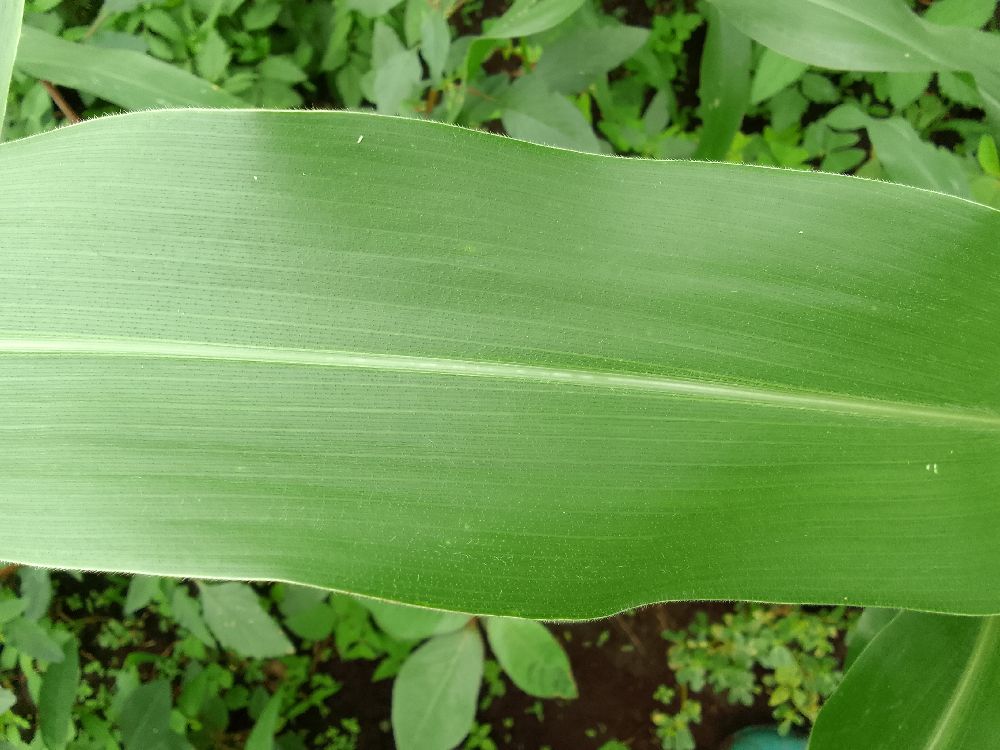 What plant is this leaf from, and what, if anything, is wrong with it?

maize, healthy
